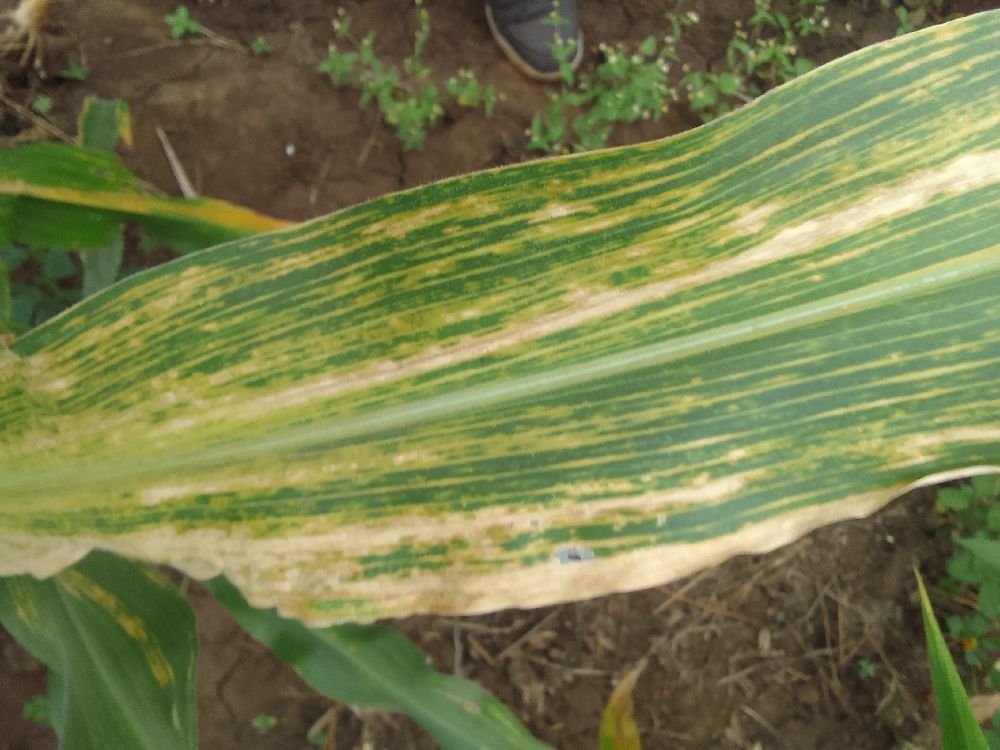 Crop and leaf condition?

maize, maize lethal necrosis
